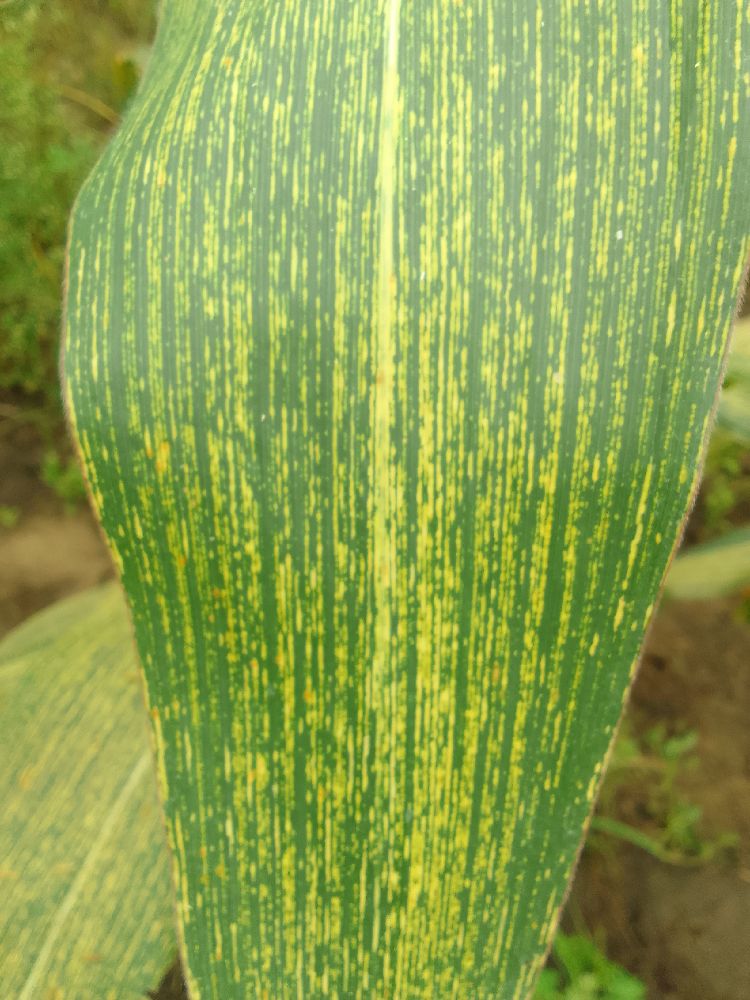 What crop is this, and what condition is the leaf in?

maize, maize streak virus
